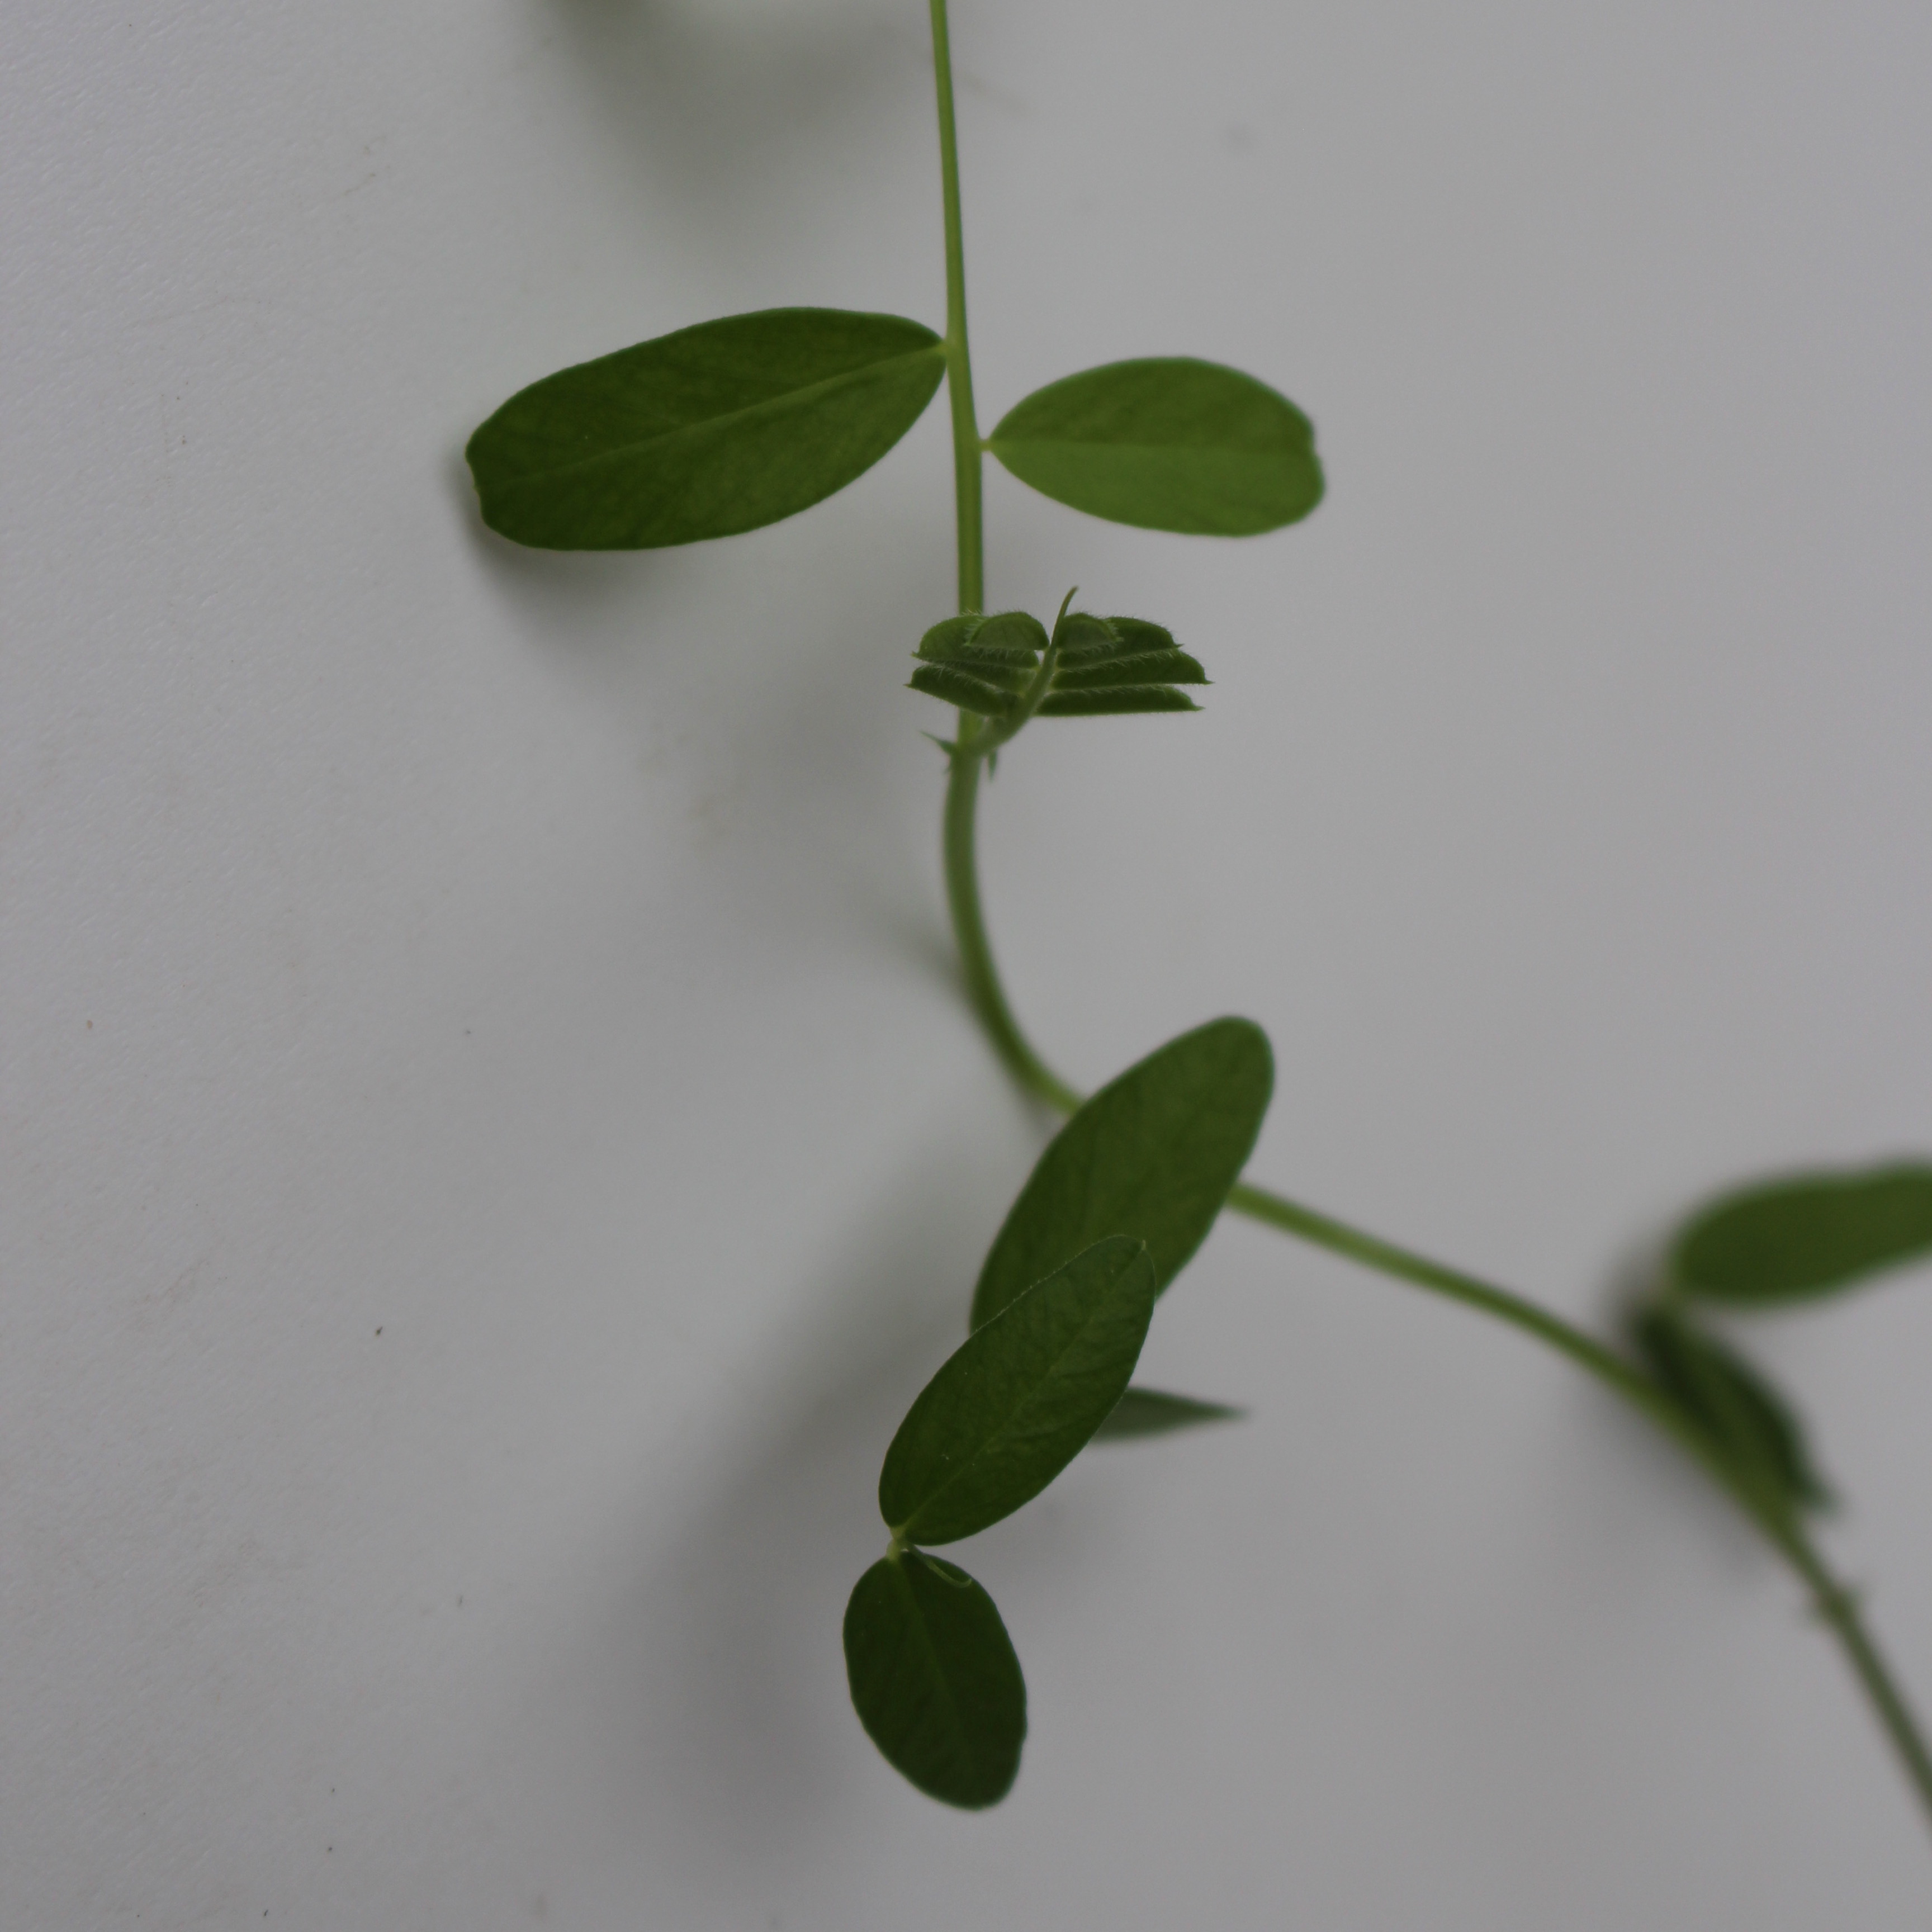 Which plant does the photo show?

Vicia sativa
